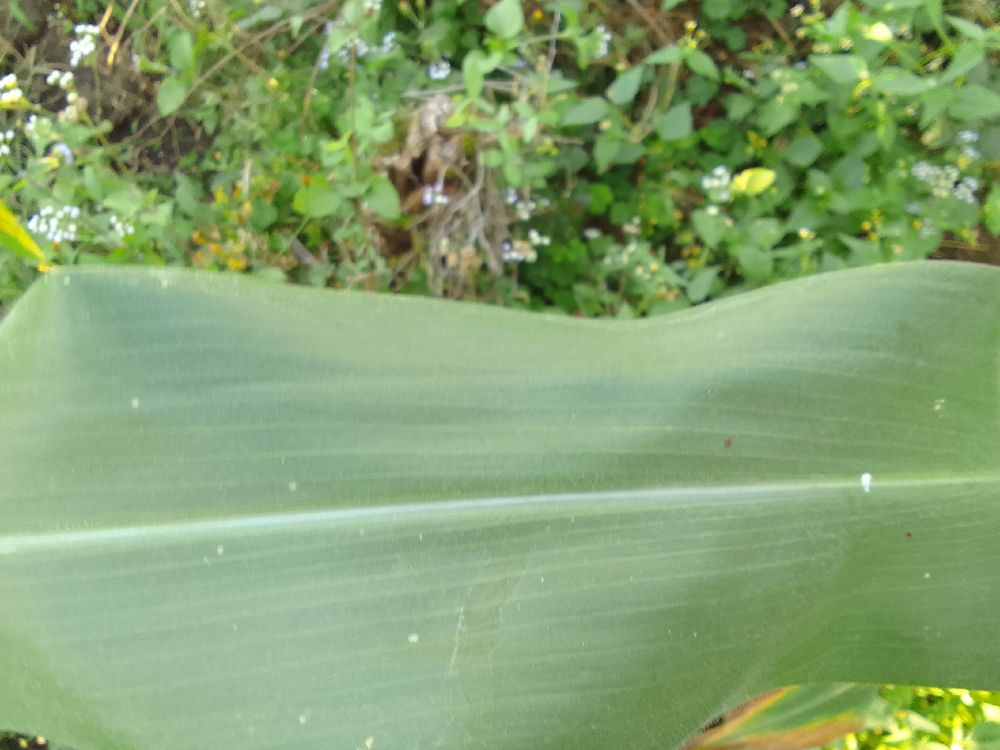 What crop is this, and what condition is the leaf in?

maize, healthy
